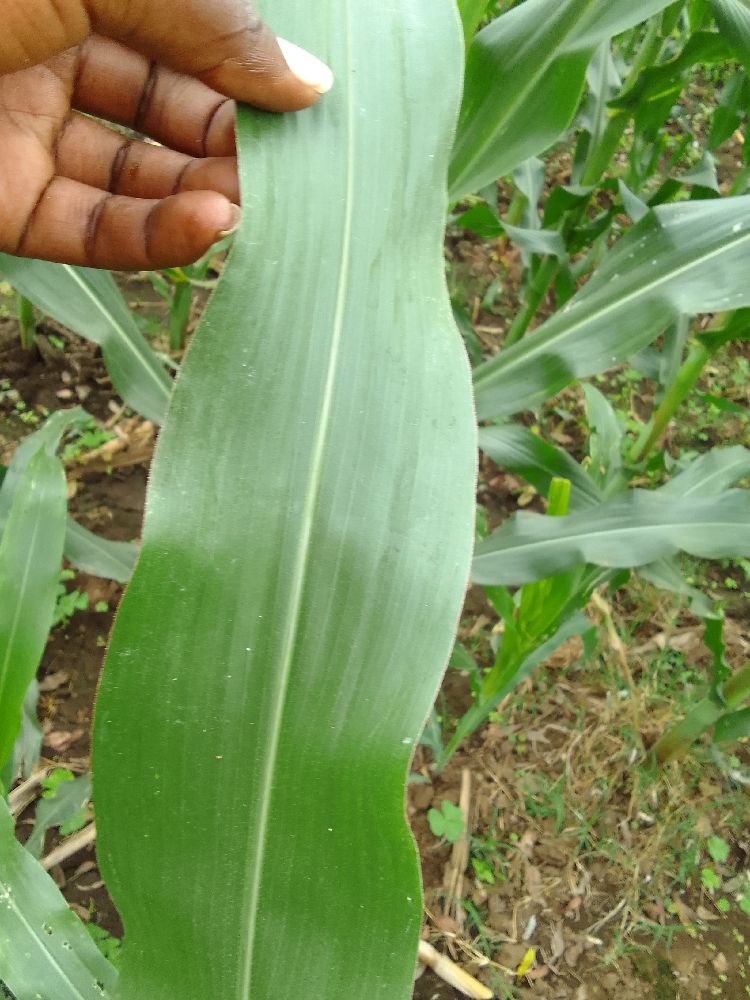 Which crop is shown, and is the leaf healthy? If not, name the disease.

maize, healthy
